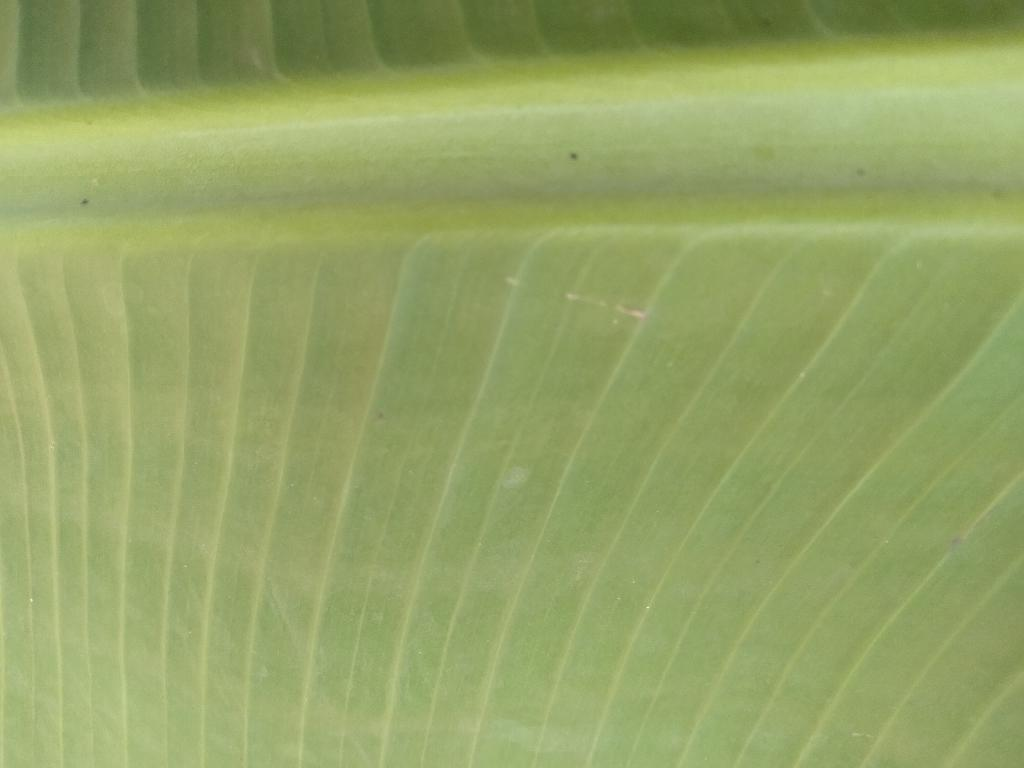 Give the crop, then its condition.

banana, healthy
